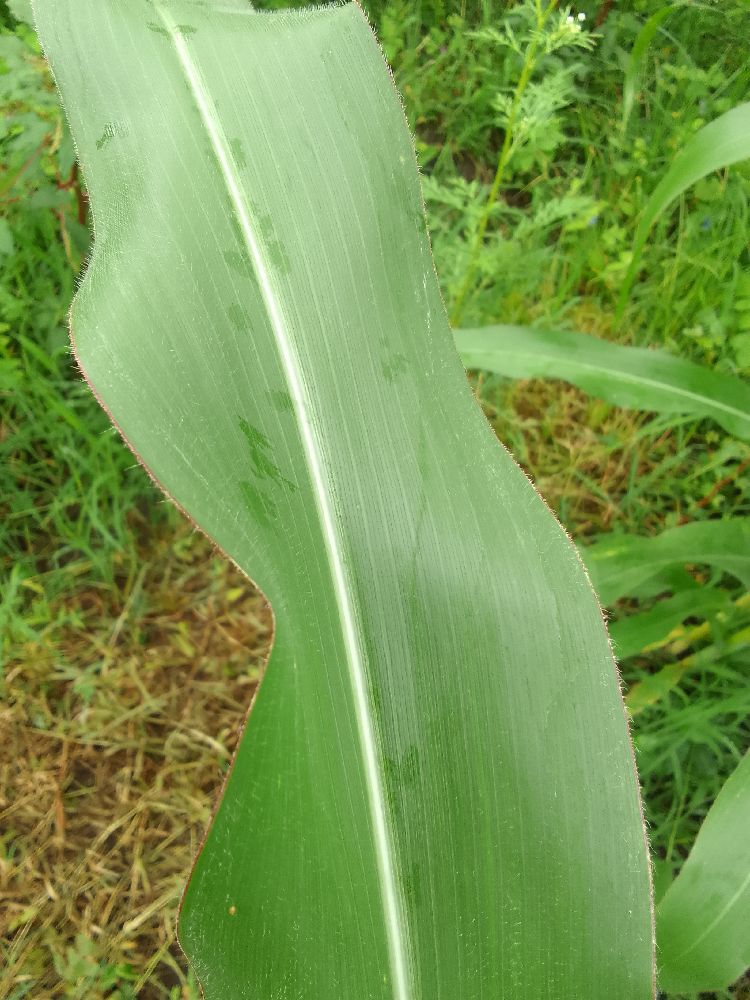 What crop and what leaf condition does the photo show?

maize, healthy
